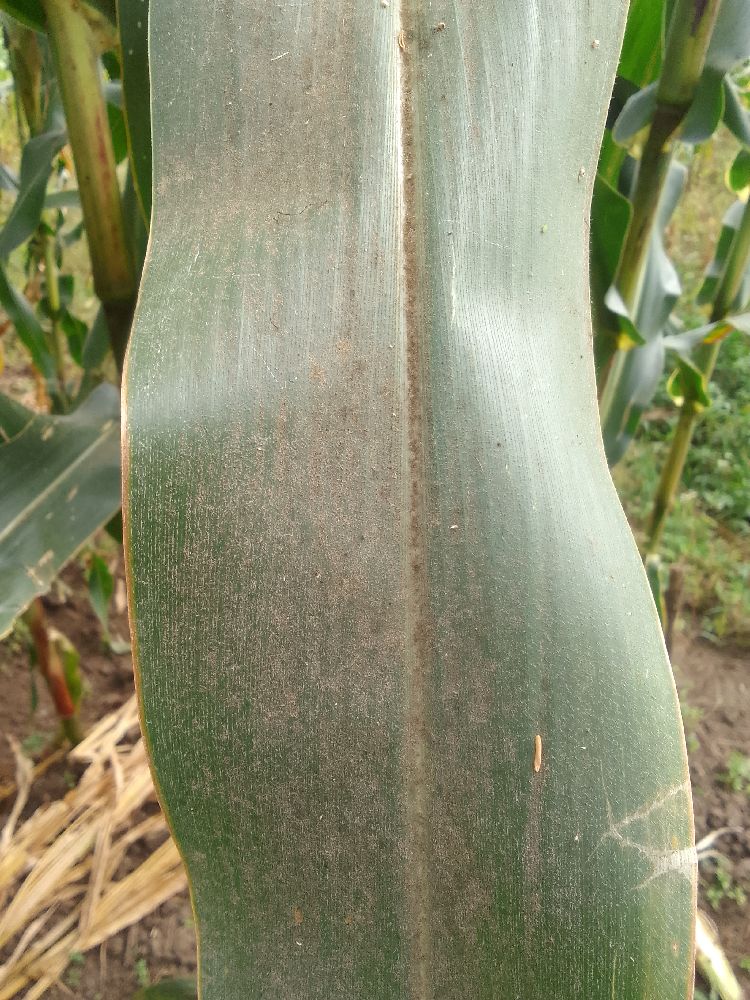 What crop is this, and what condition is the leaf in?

maize, healthy
